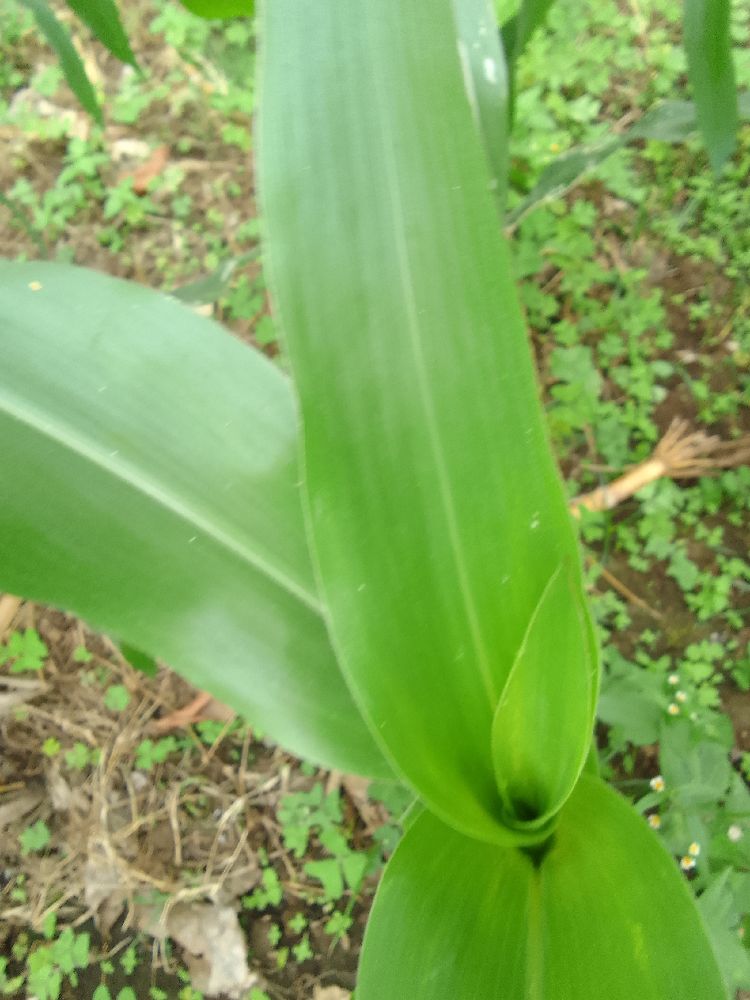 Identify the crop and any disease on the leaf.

maize, healthy
